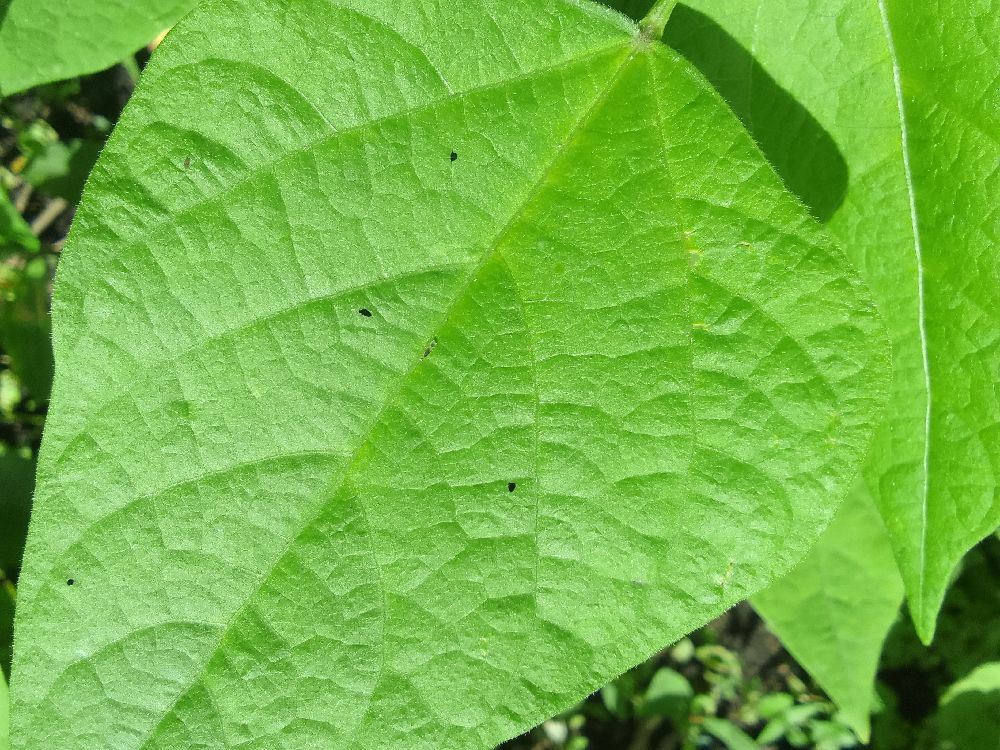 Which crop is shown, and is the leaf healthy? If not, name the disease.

common bean, healthy
